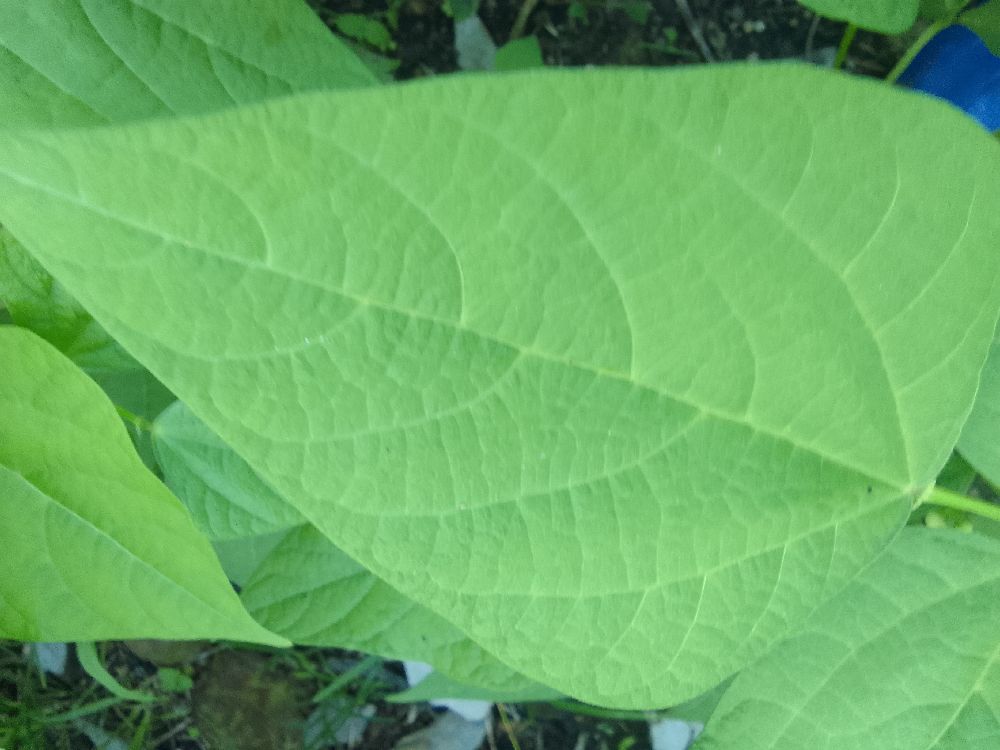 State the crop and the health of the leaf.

common bean, healthy
